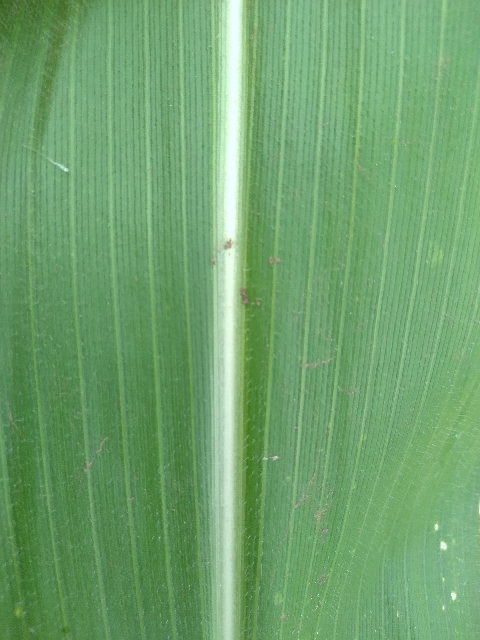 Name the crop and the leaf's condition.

maize, healthy
